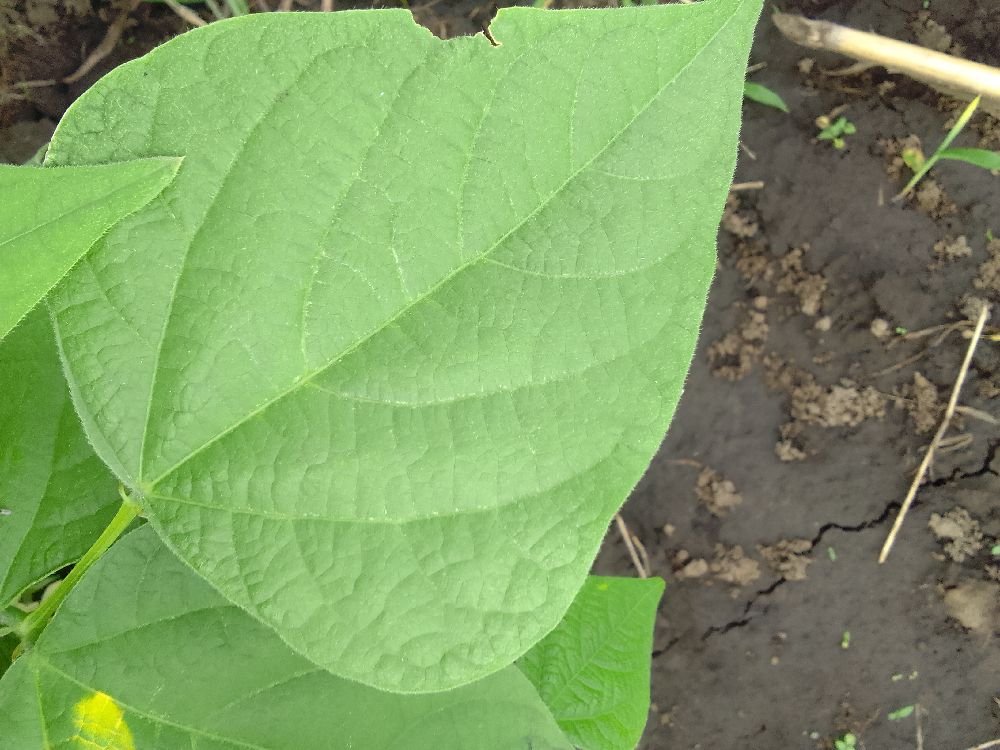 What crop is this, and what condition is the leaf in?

common bean, healthy
